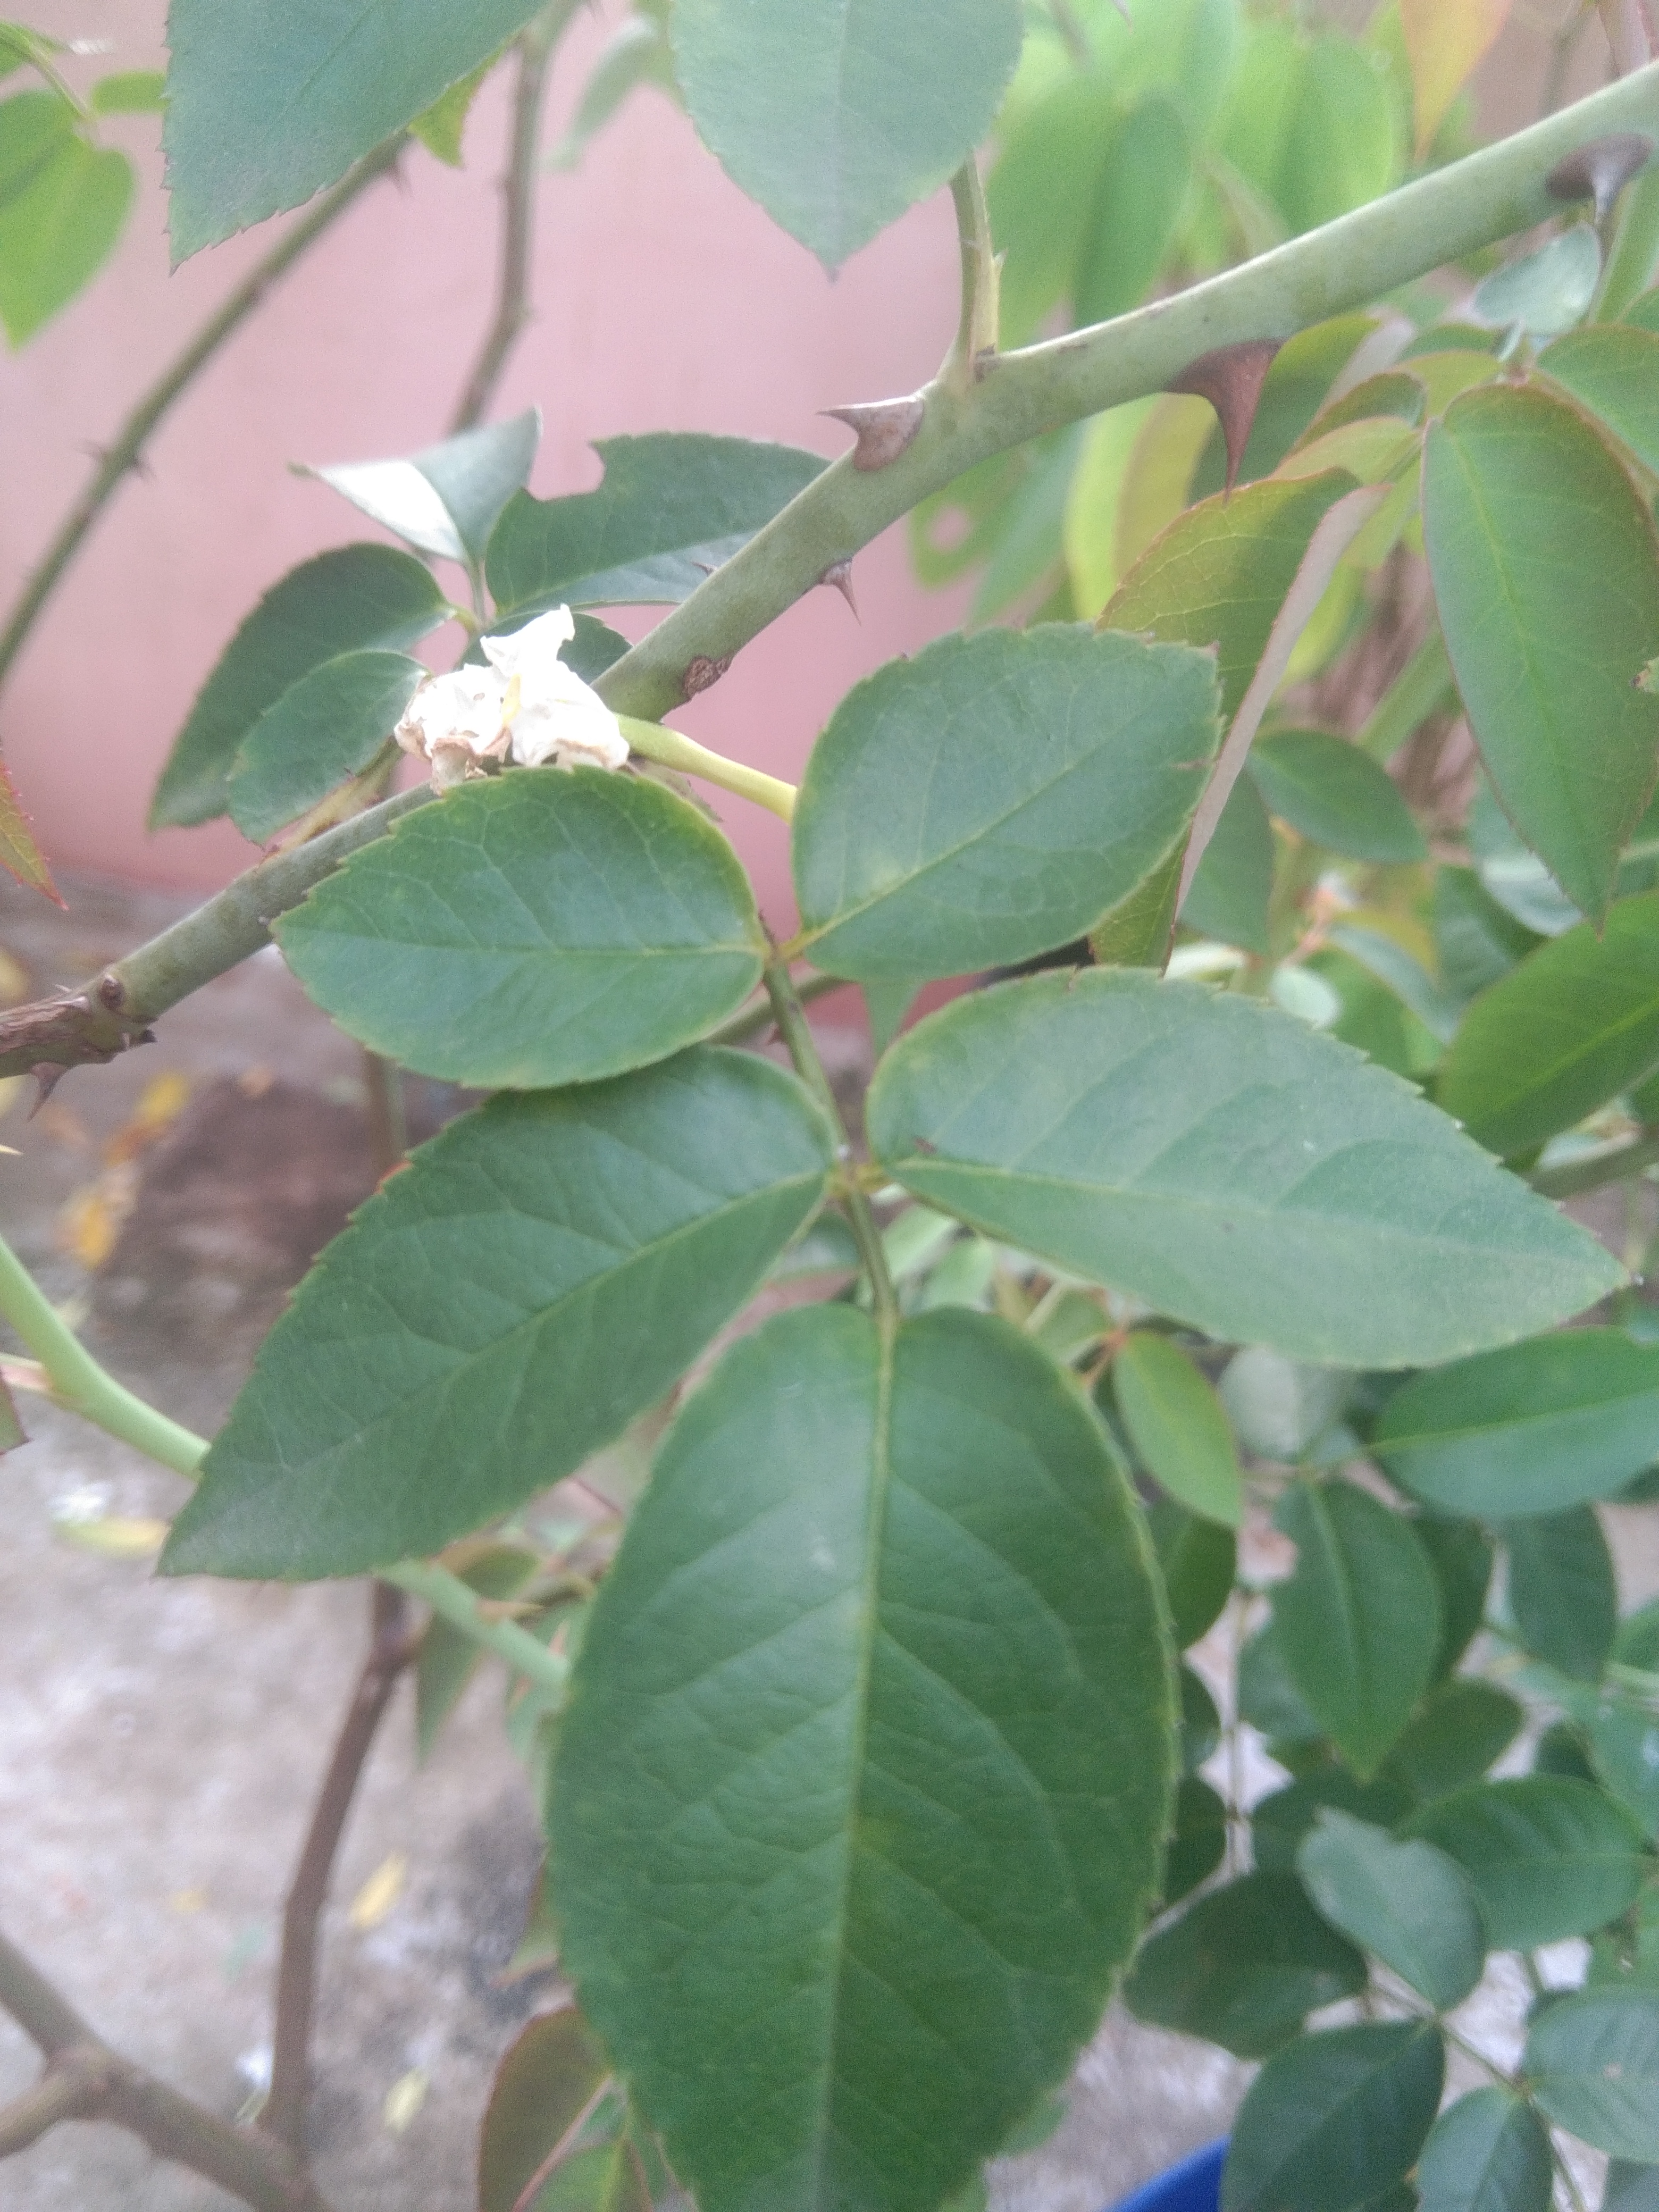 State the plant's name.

rose
